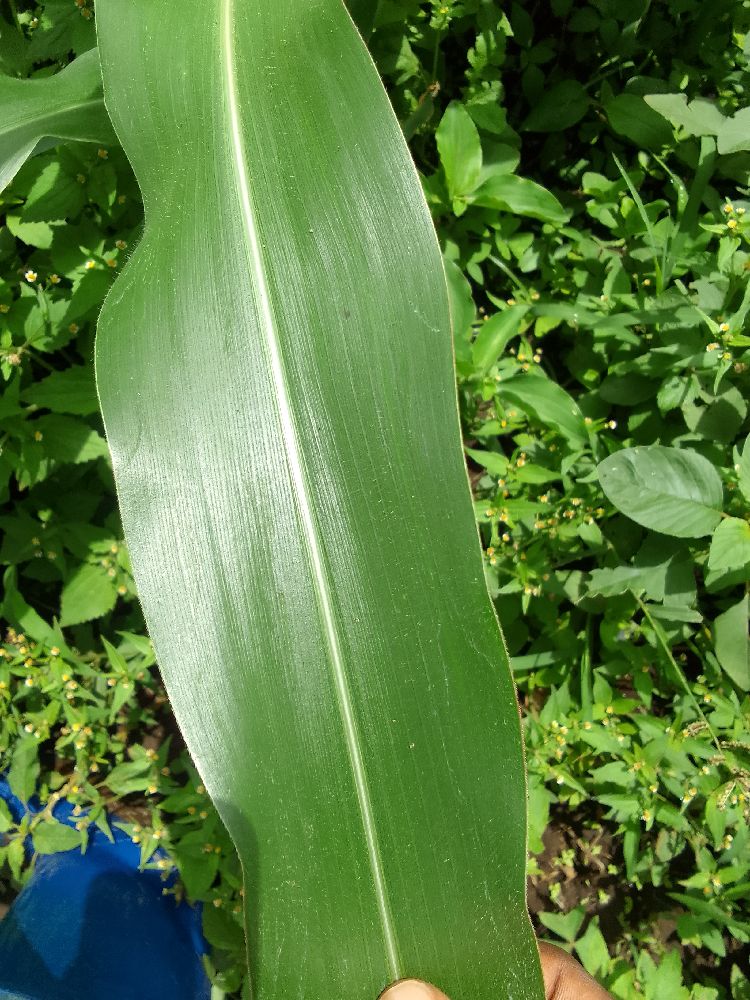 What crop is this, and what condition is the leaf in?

maize, healthy
